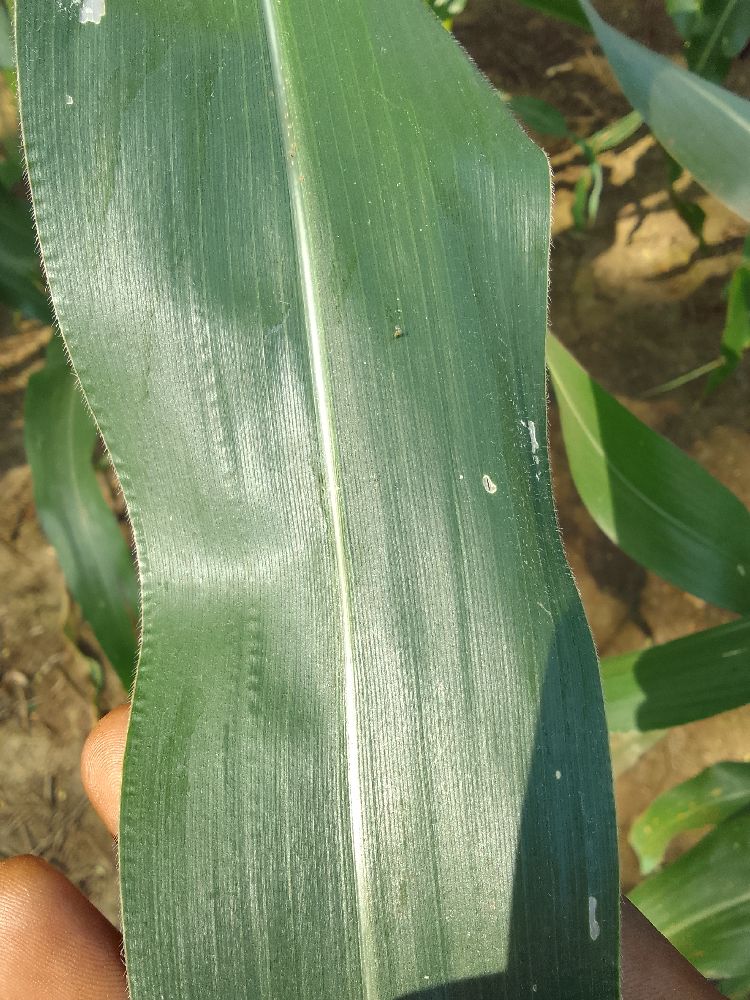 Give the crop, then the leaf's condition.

maize, healthy
